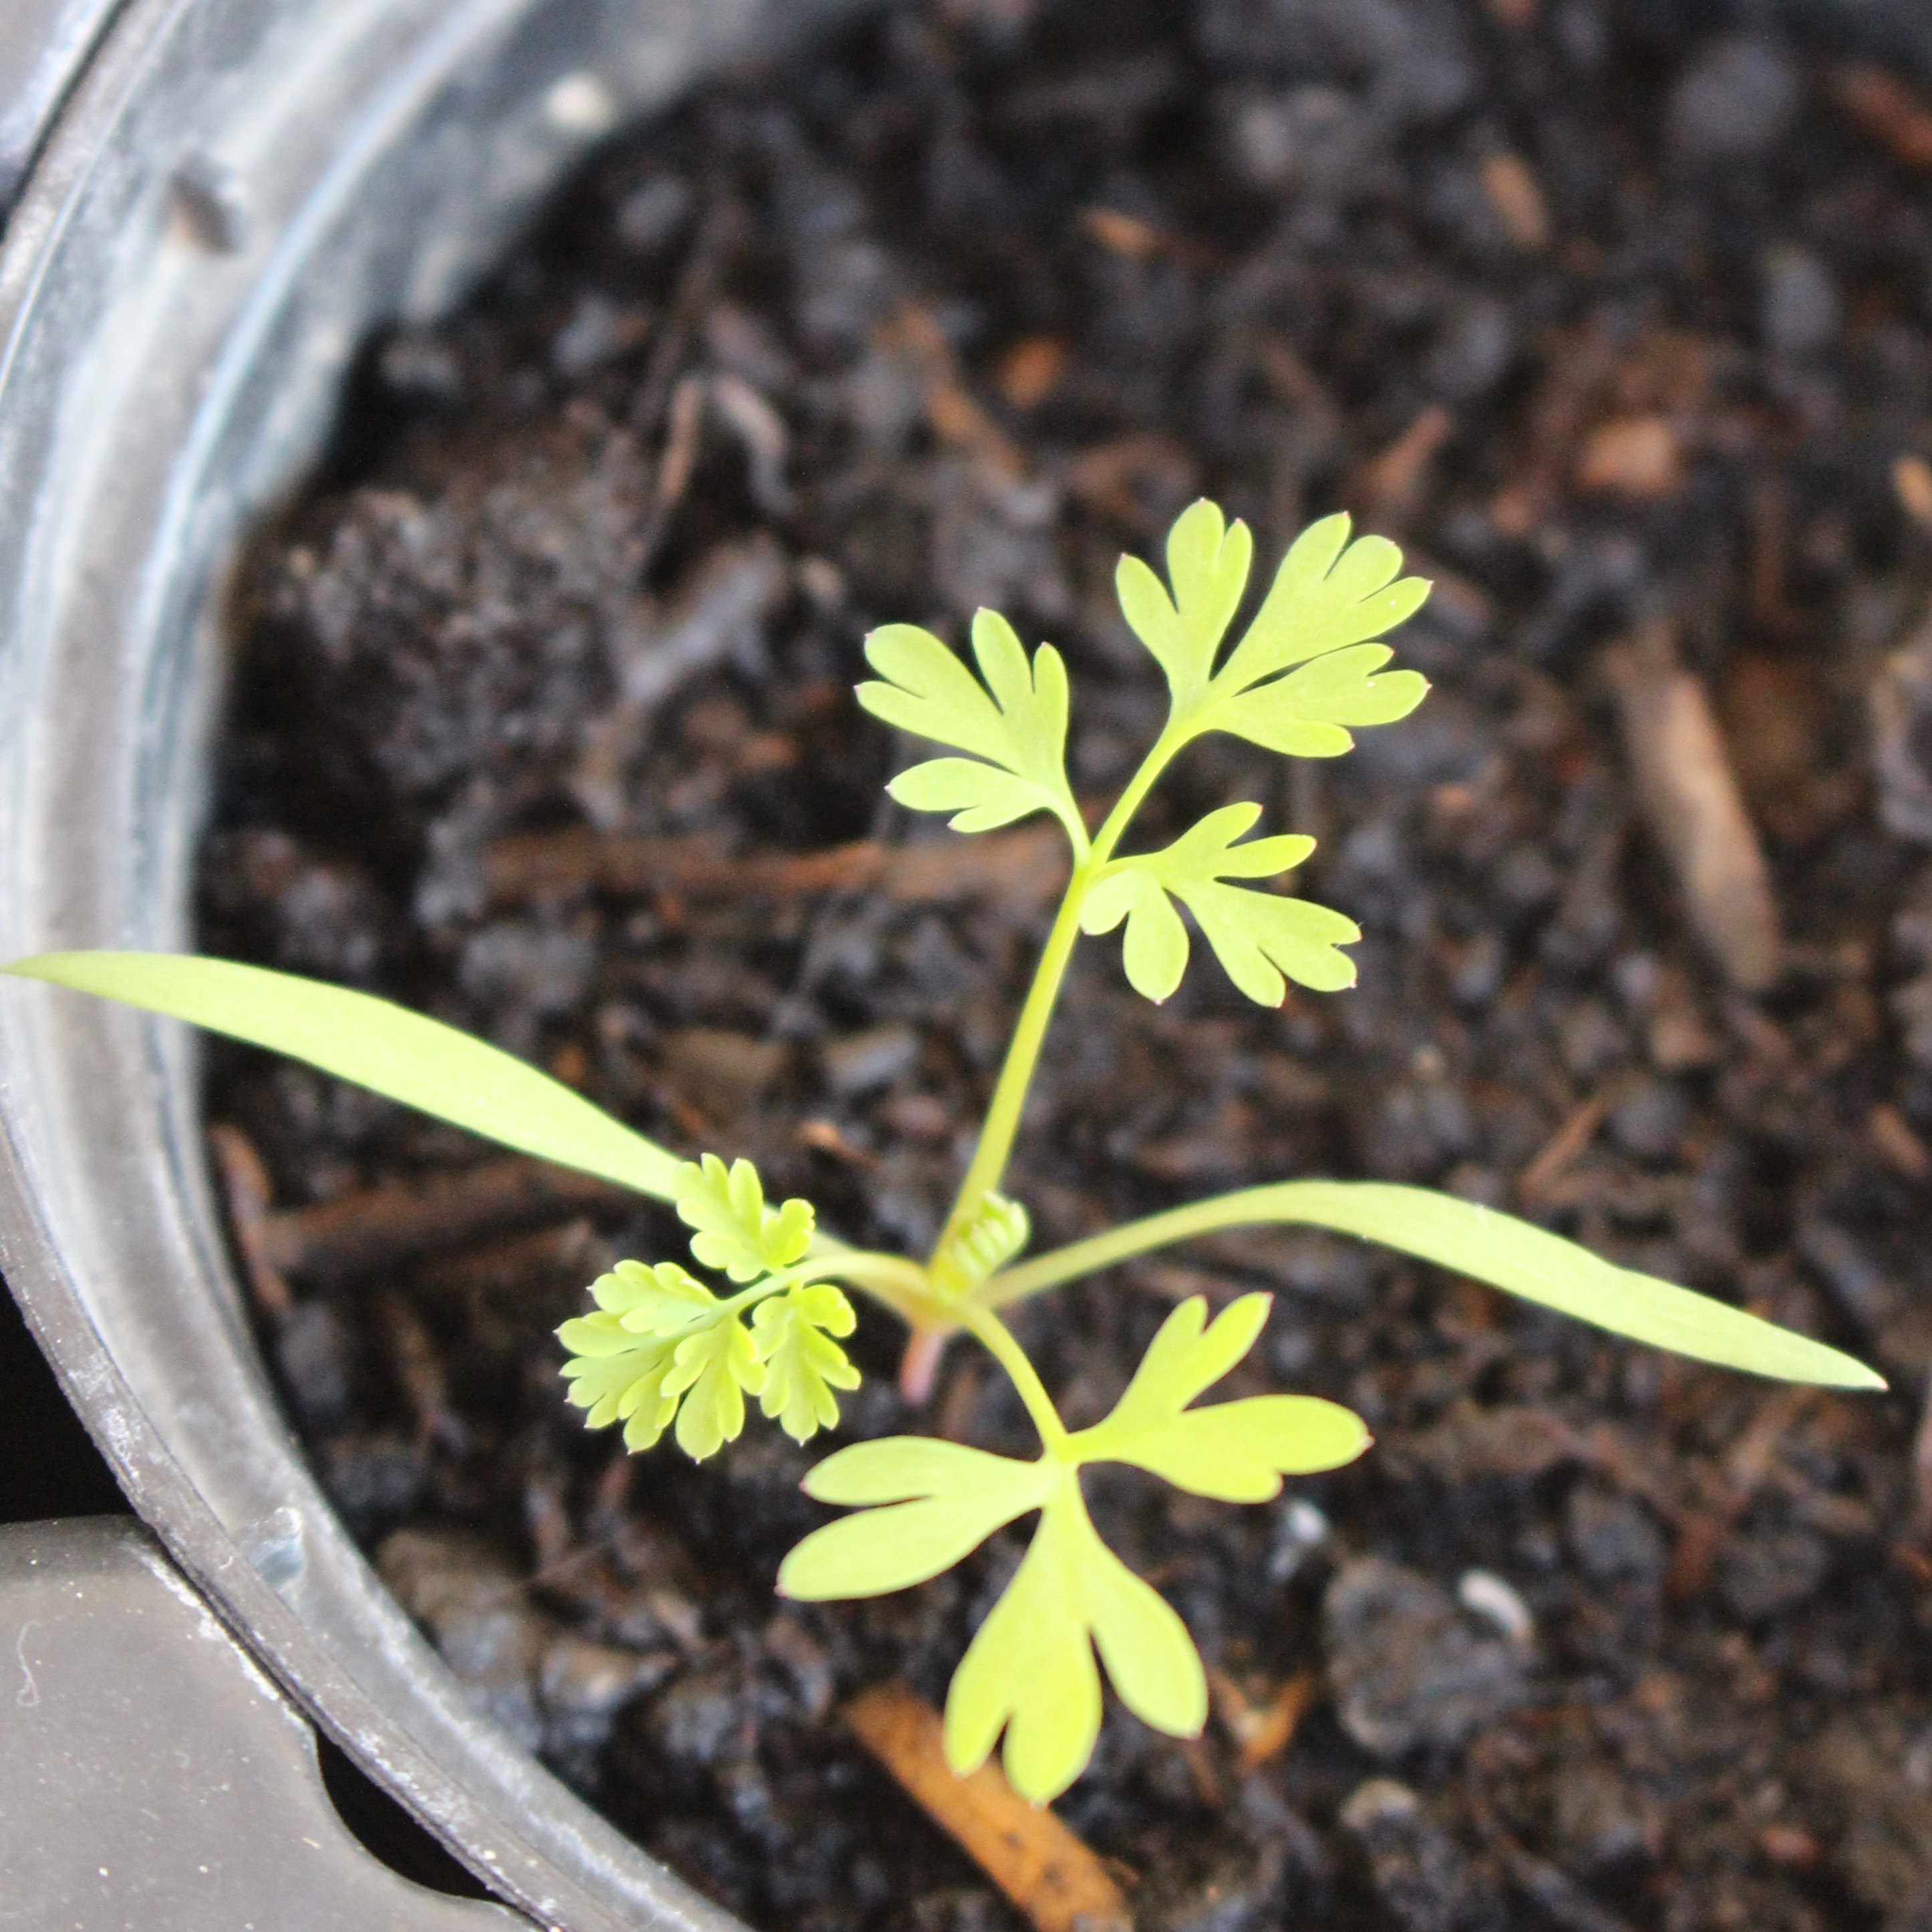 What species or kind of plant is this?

Fumaria officinalis
